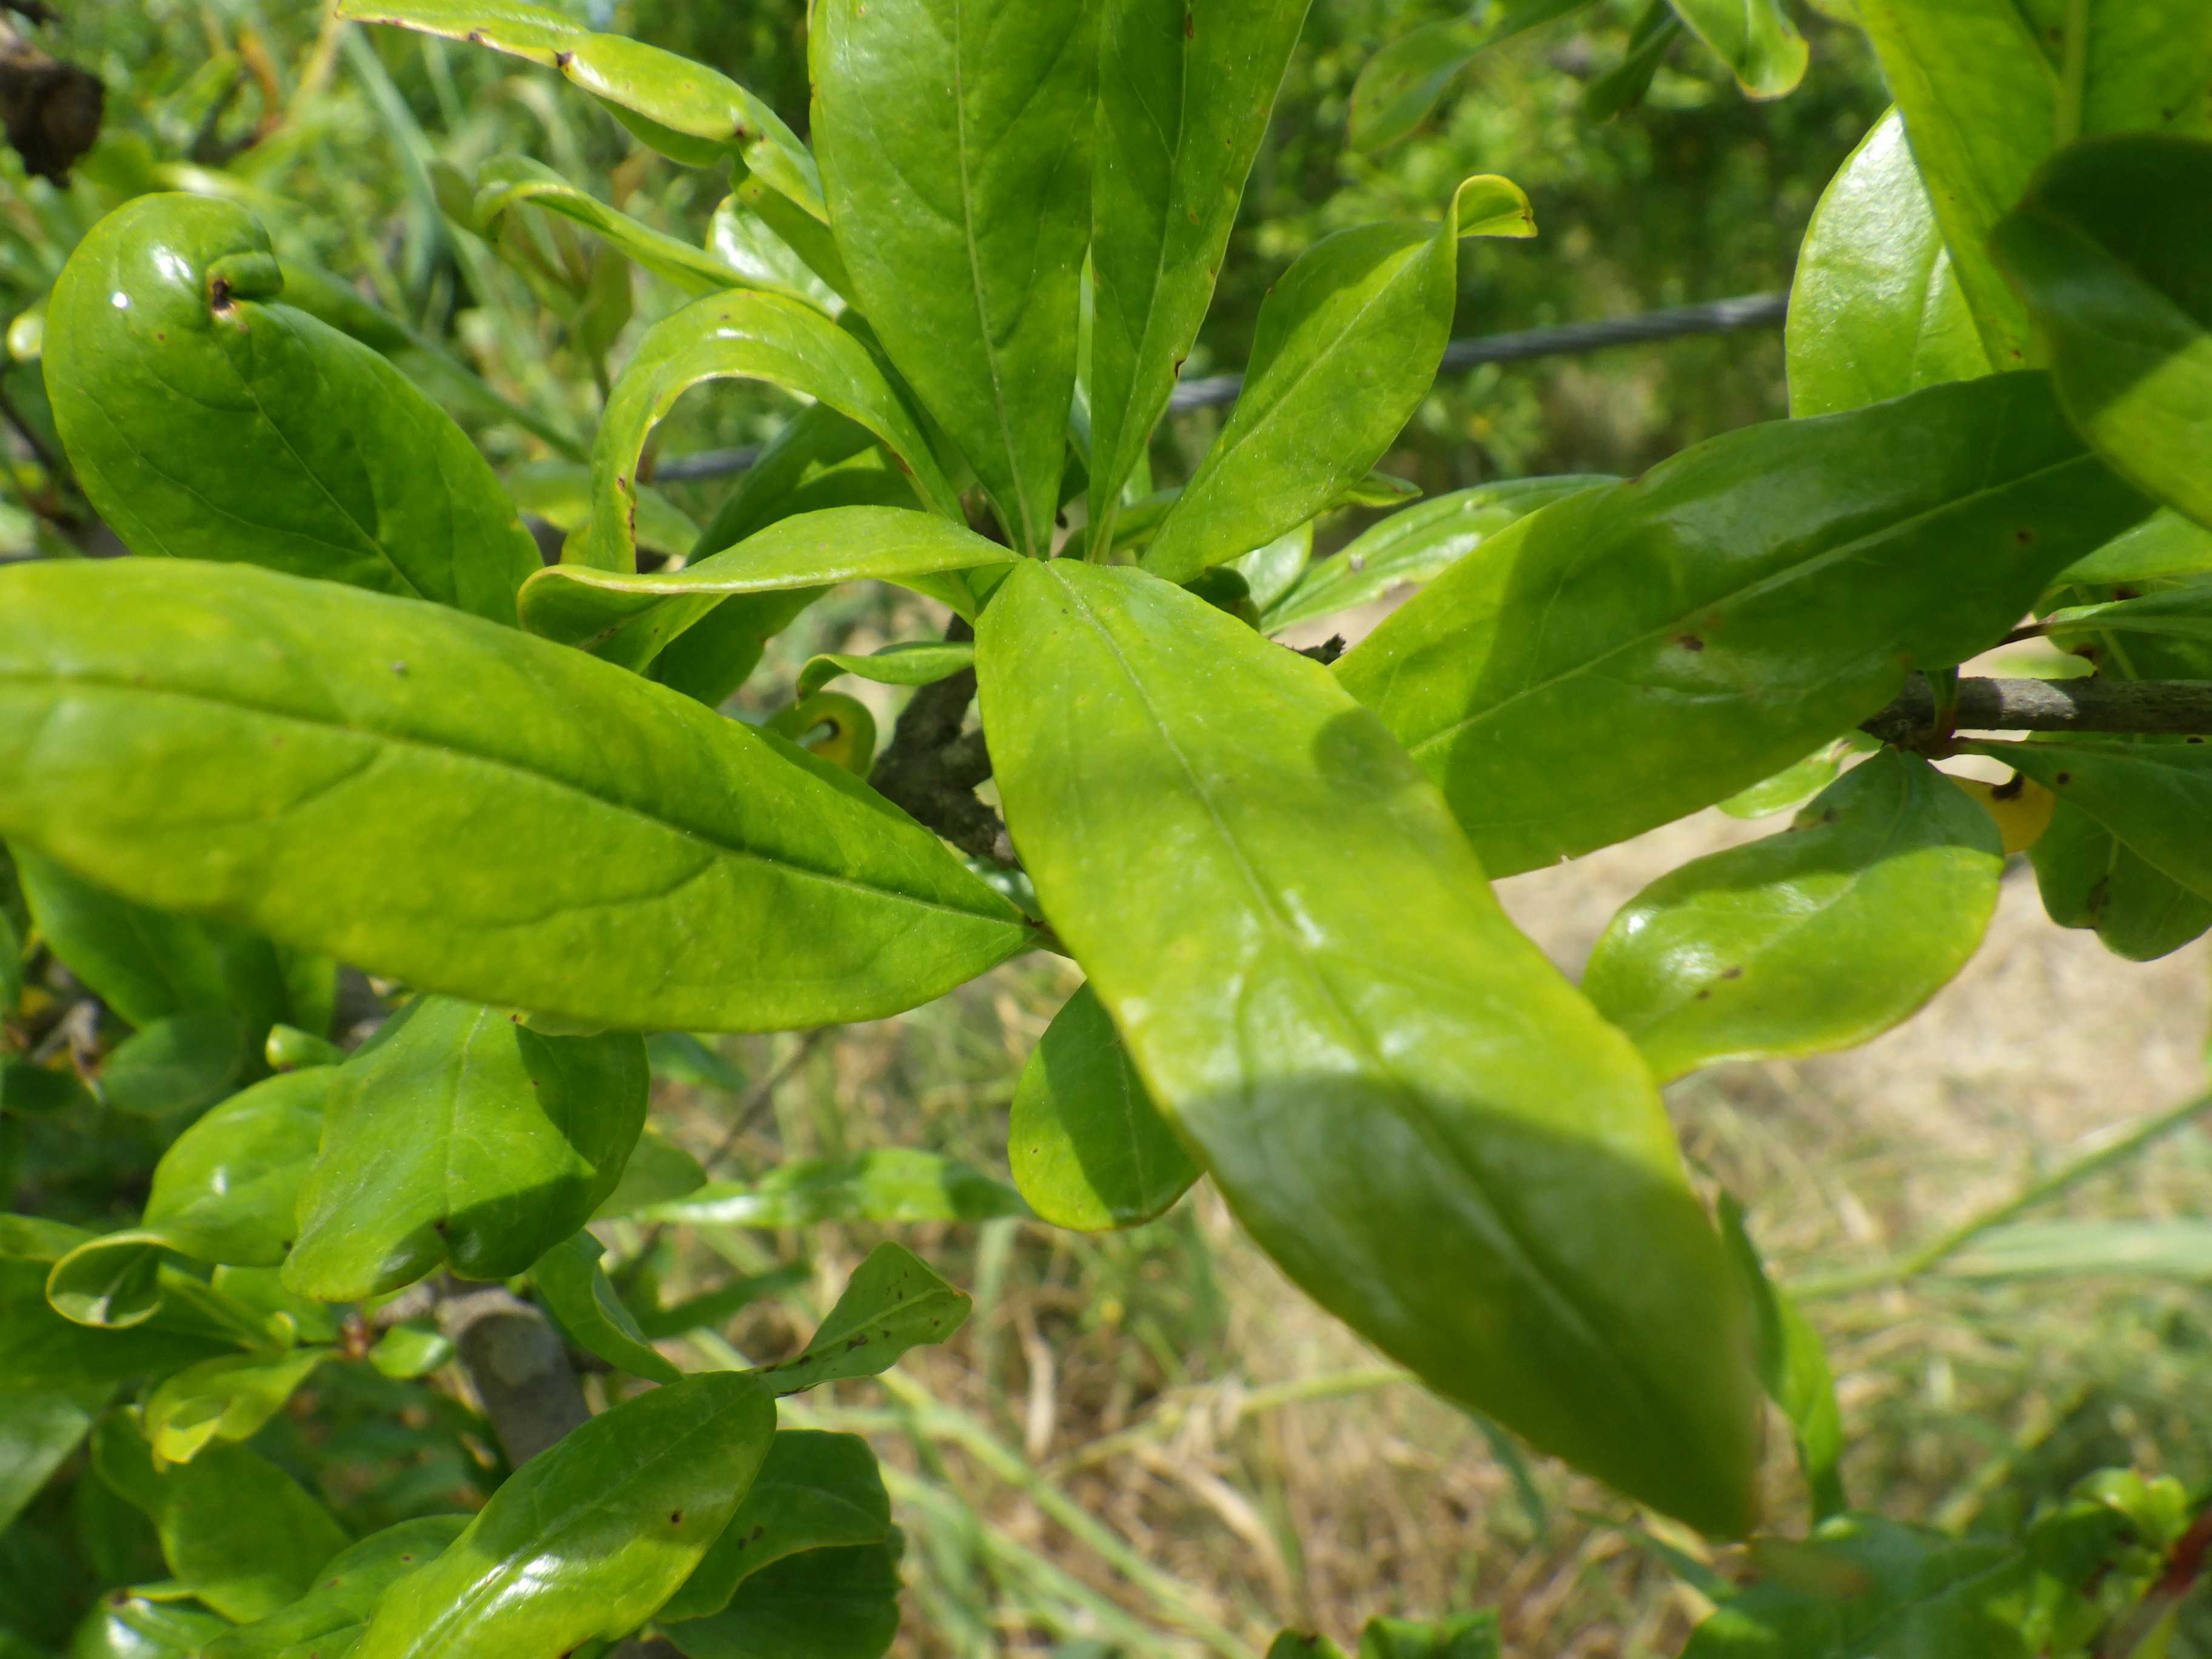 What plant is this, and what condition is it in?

pomegranate, aphids, coniella granati
